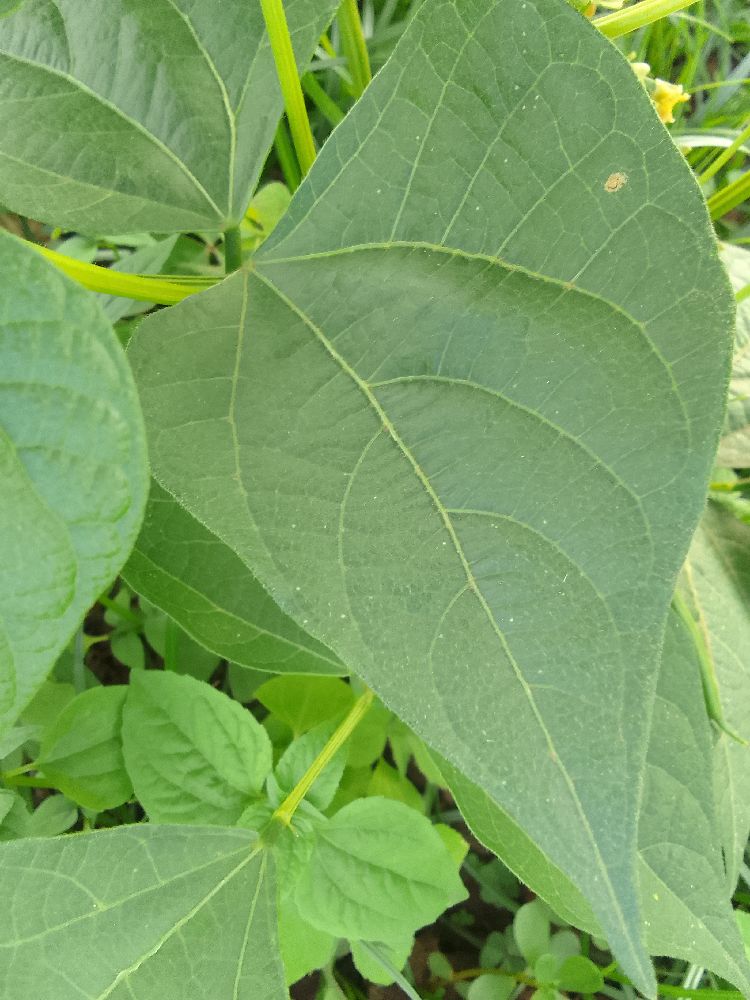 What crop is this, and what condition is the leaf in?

common bean, healthy
